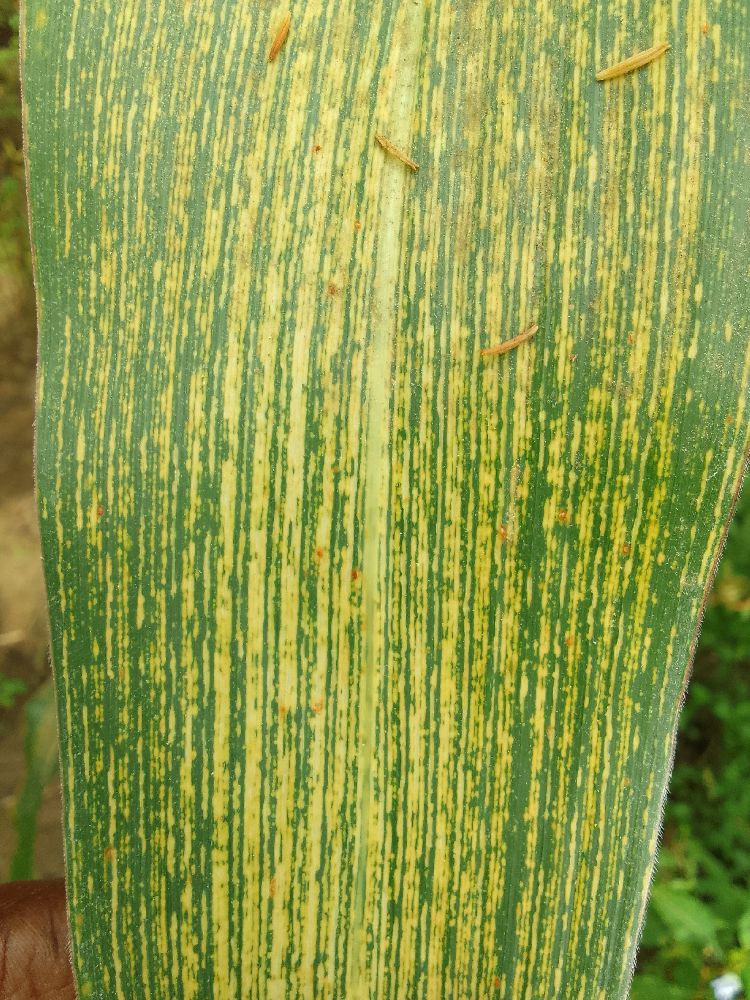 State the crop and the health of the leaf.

maize, maize streak virus
